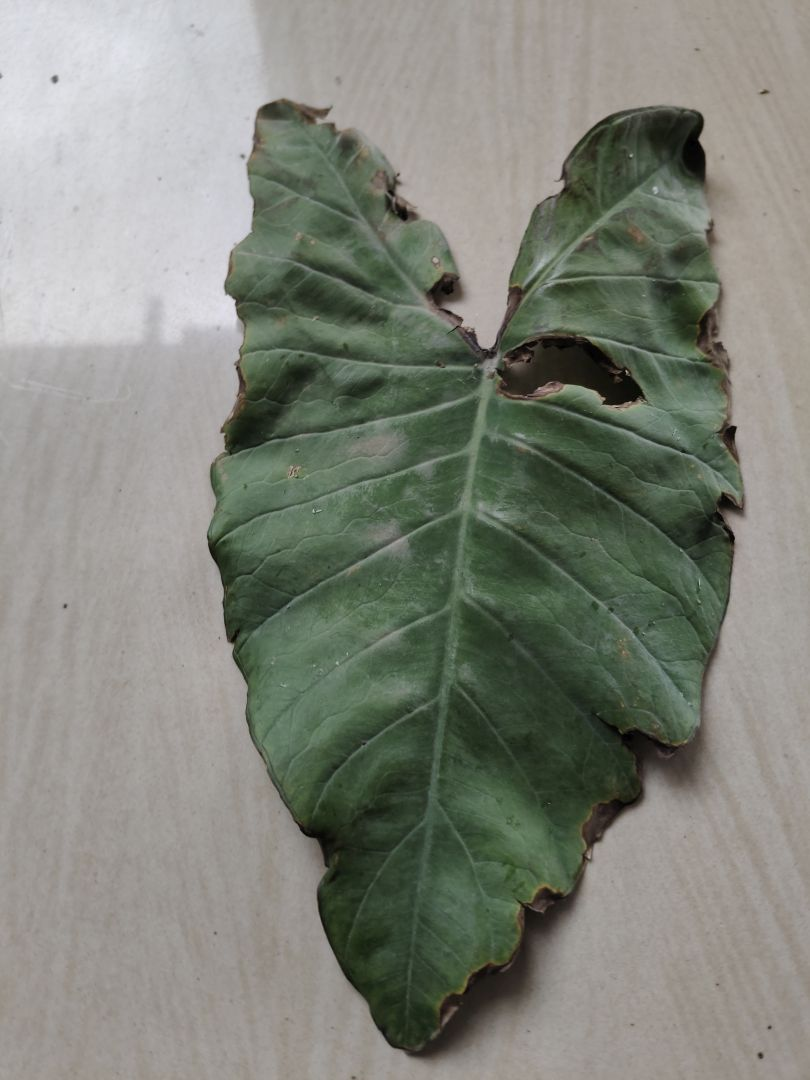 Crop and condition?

taro, leaf blight
